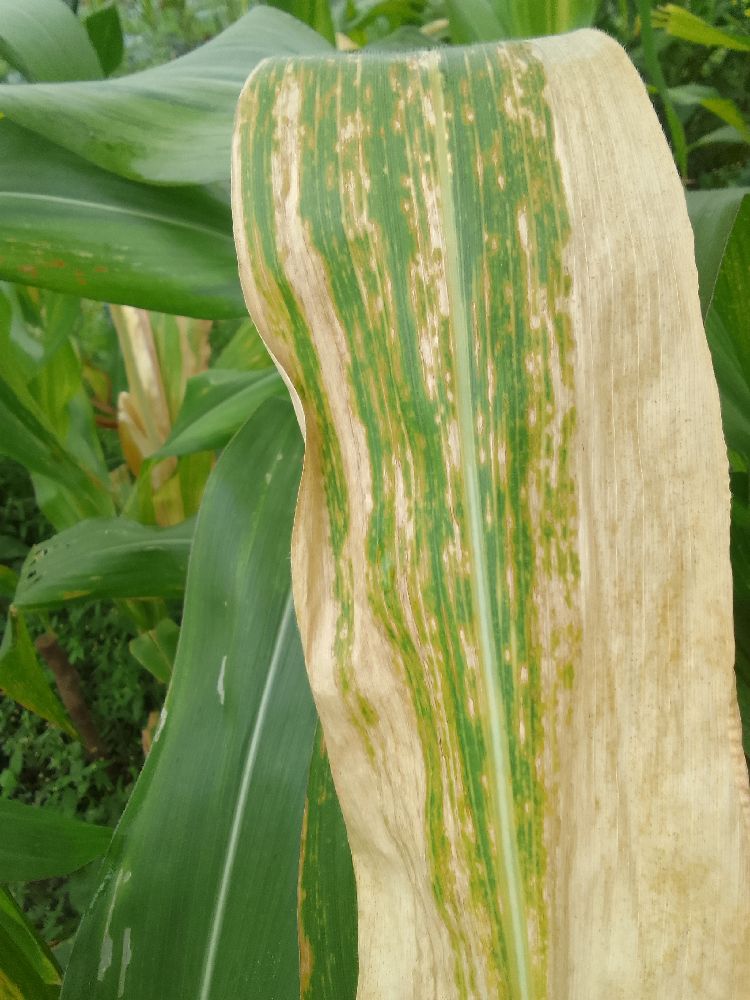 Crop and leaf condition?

maize, maize lethal necrosis
